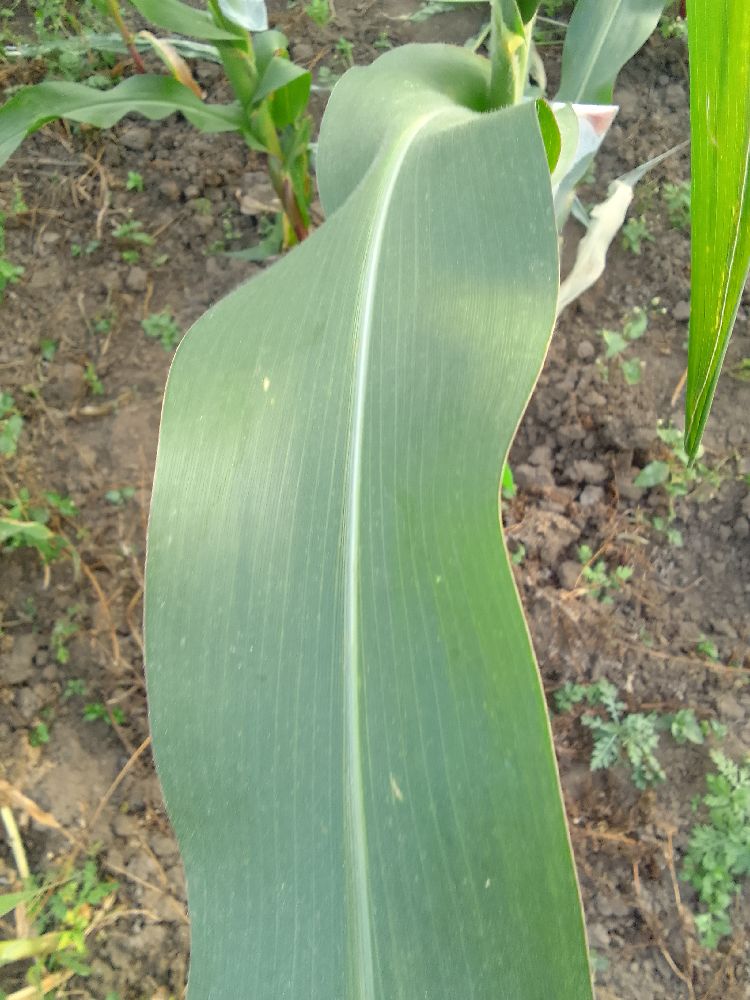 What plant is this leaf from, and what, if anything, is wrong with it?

maize, healthy
